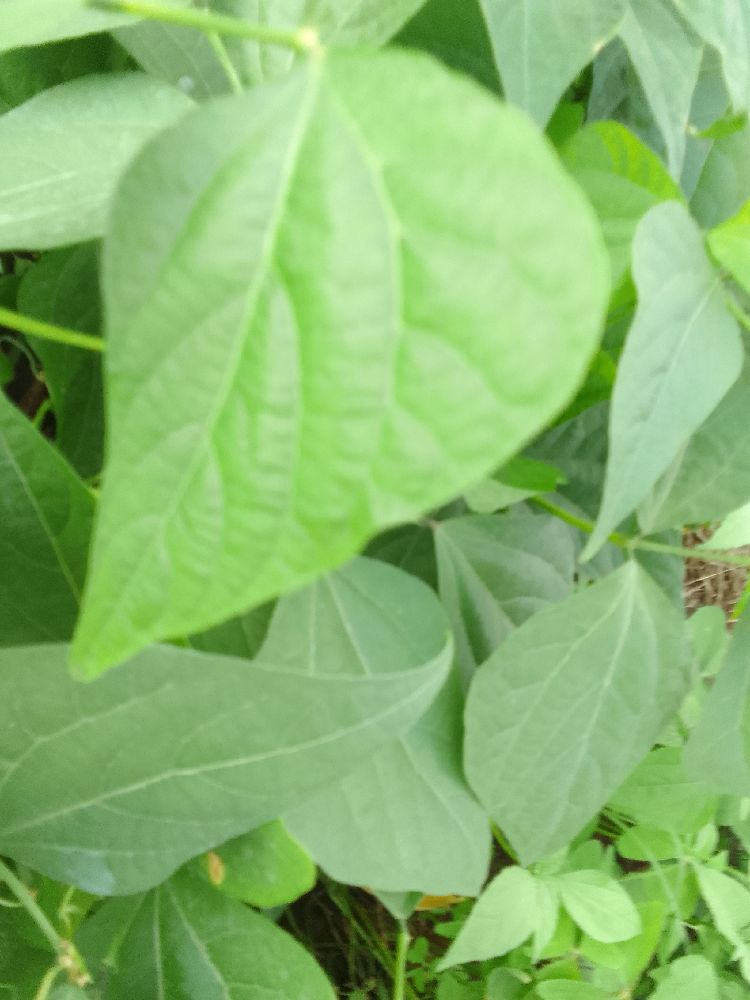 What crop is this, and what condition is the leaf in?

common bean, healthy
